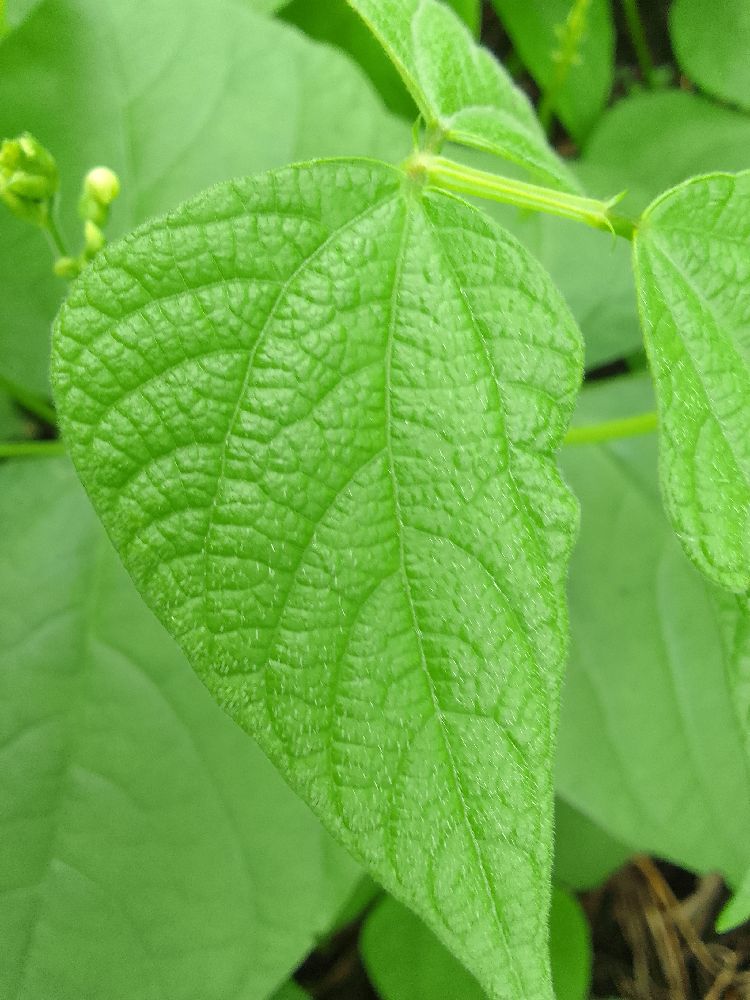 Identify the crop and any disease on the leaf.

common bean, healthy
